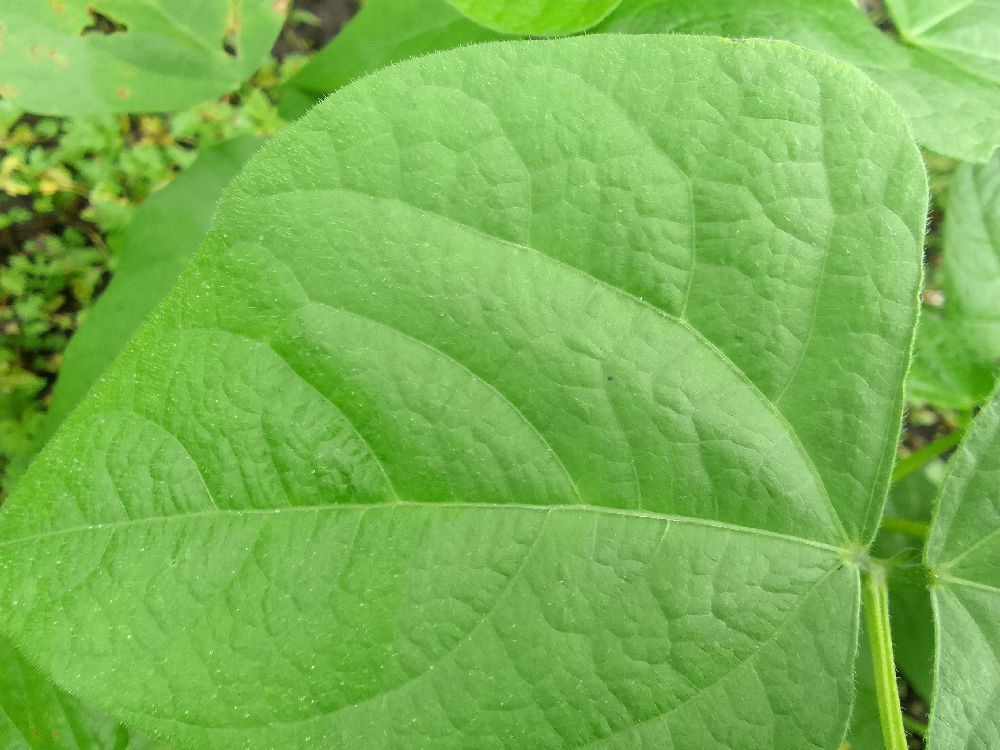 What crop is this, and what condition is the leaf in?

common bean, healthy
